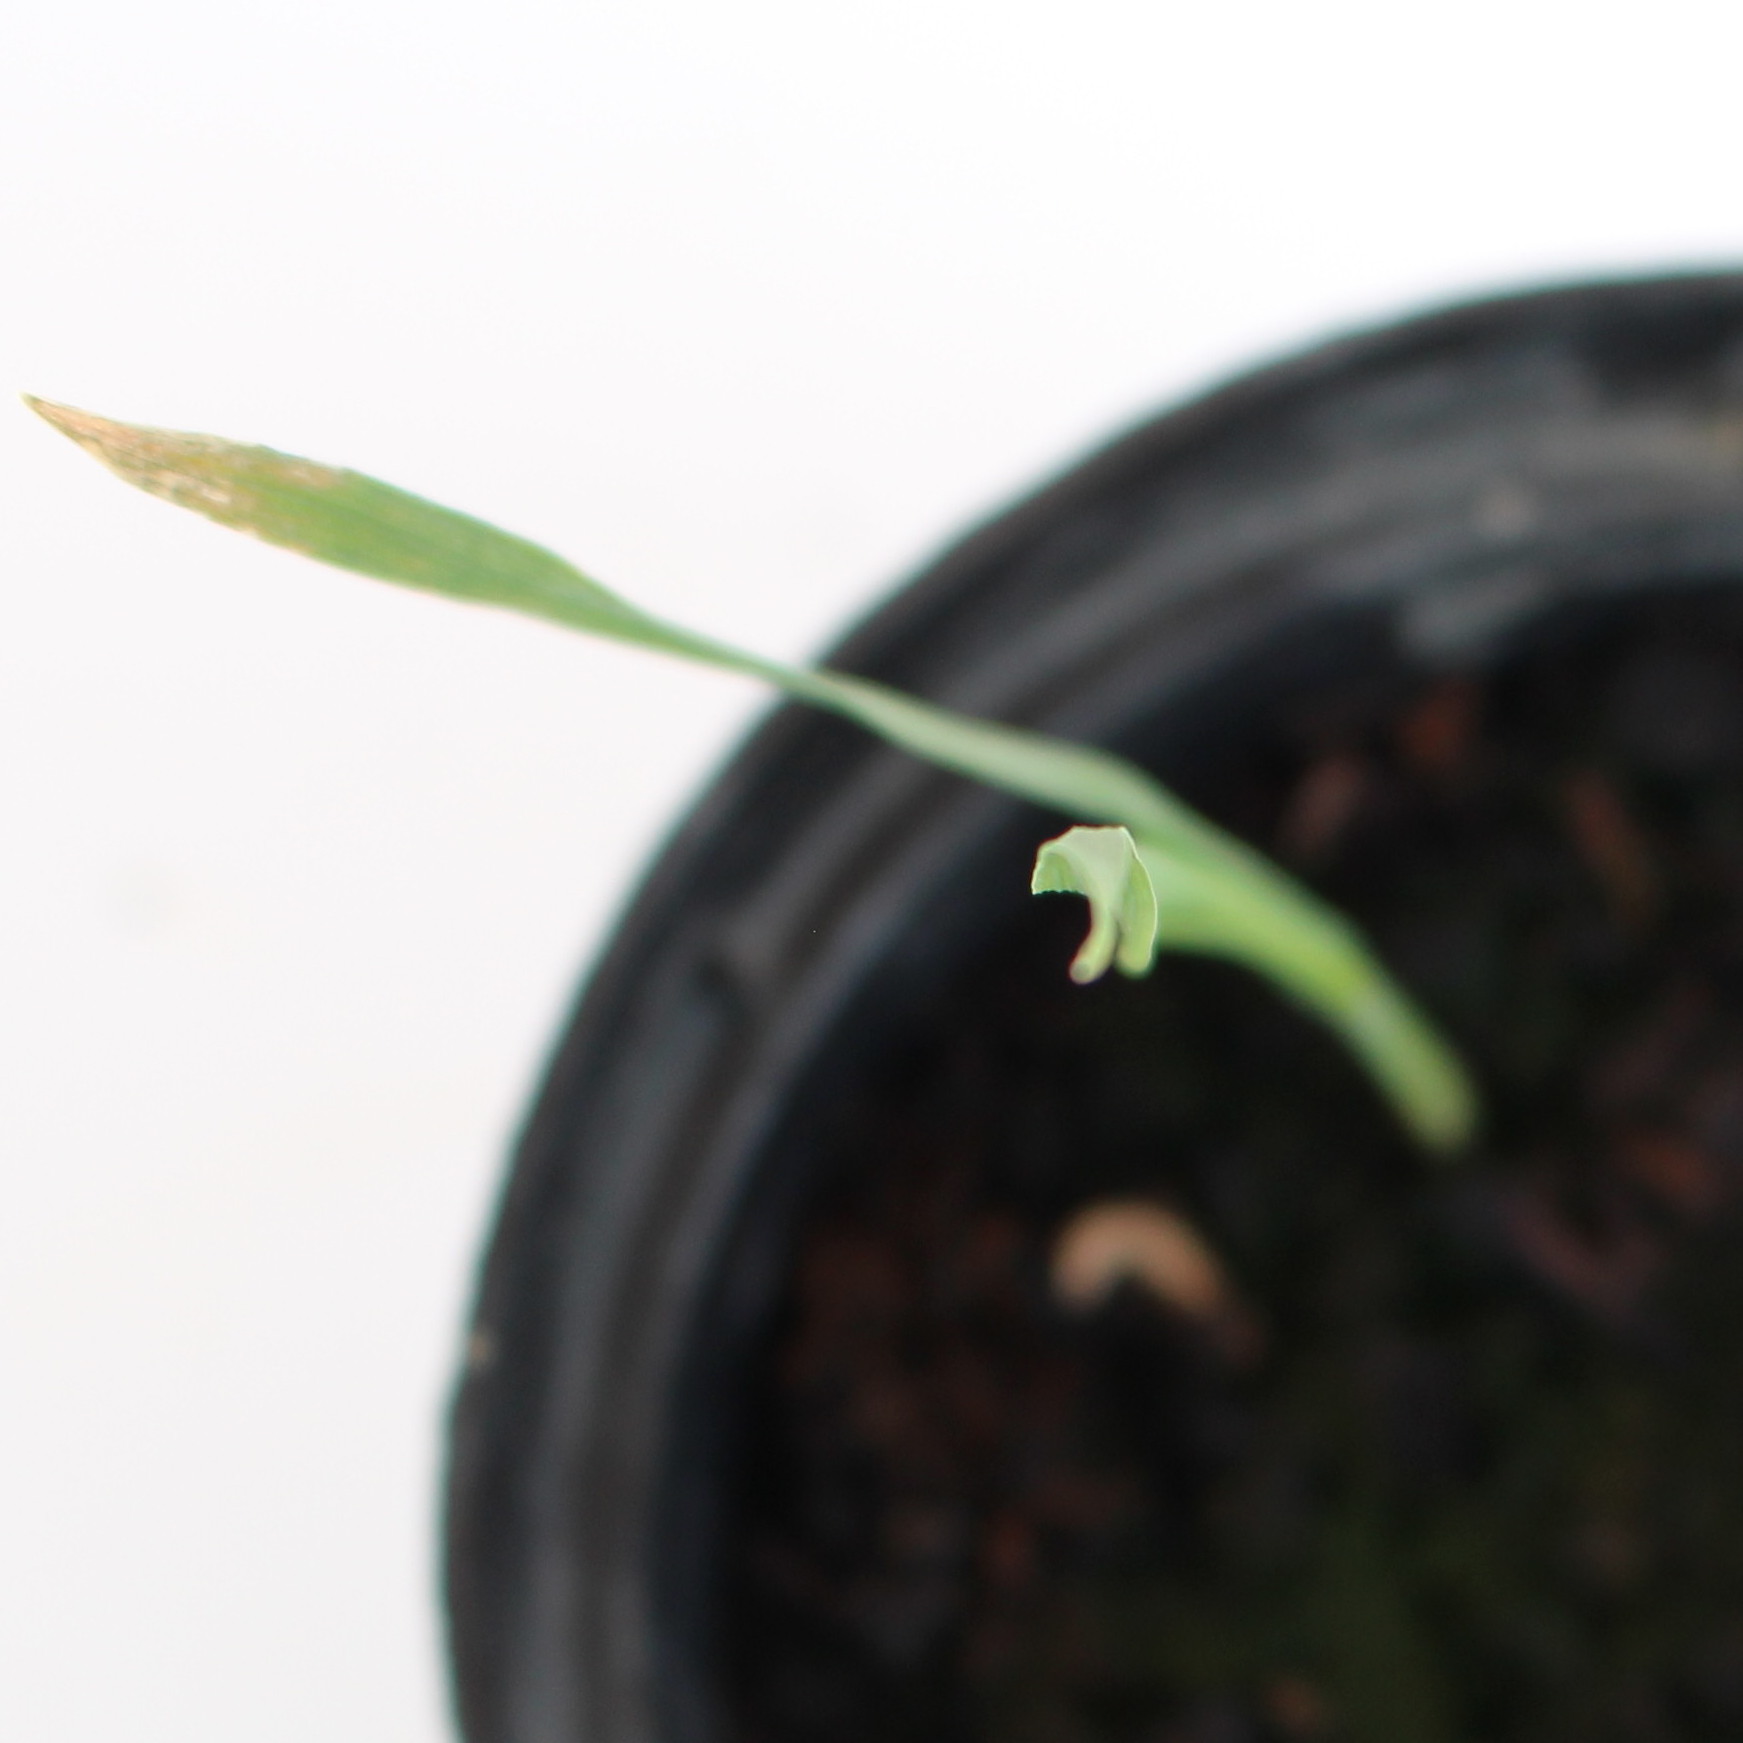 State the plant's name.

Avena sterilis
